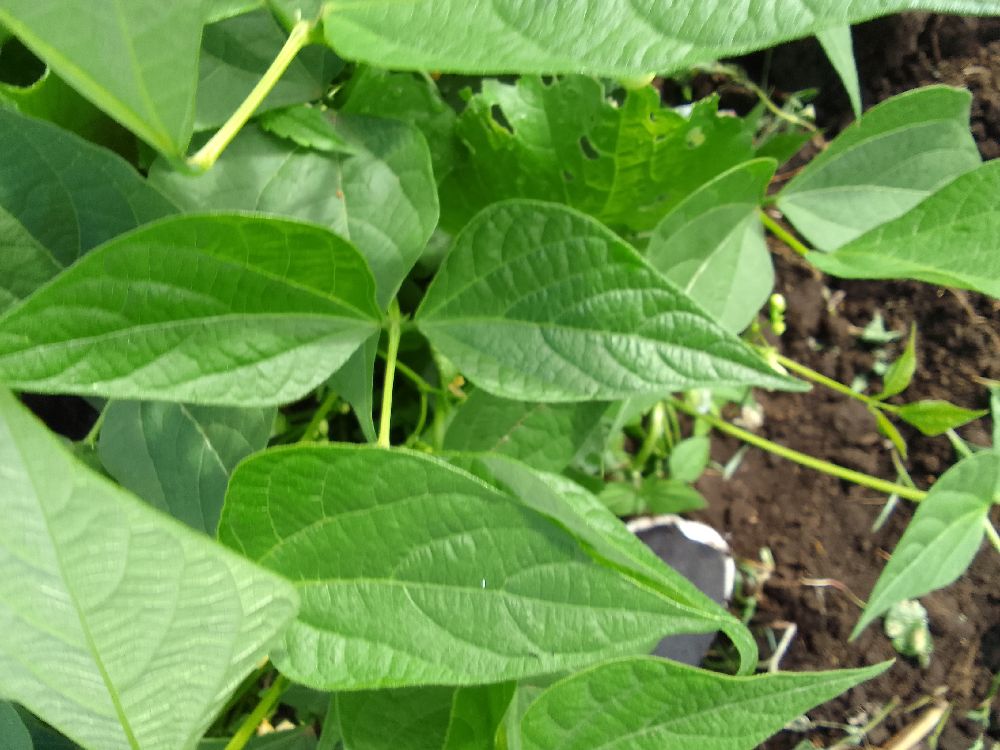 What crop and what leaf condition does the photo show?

common bean, healthy
